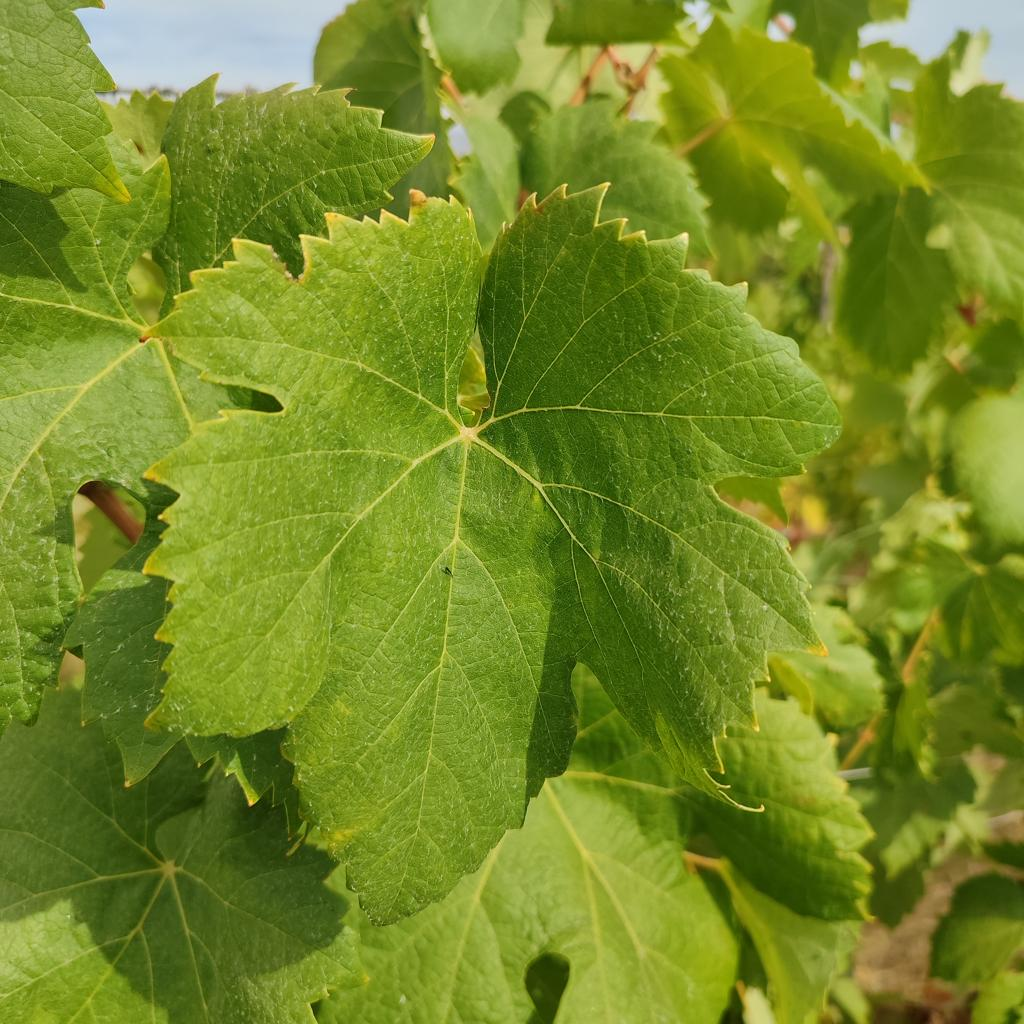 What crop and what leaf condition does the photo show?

grapevine, healthy
